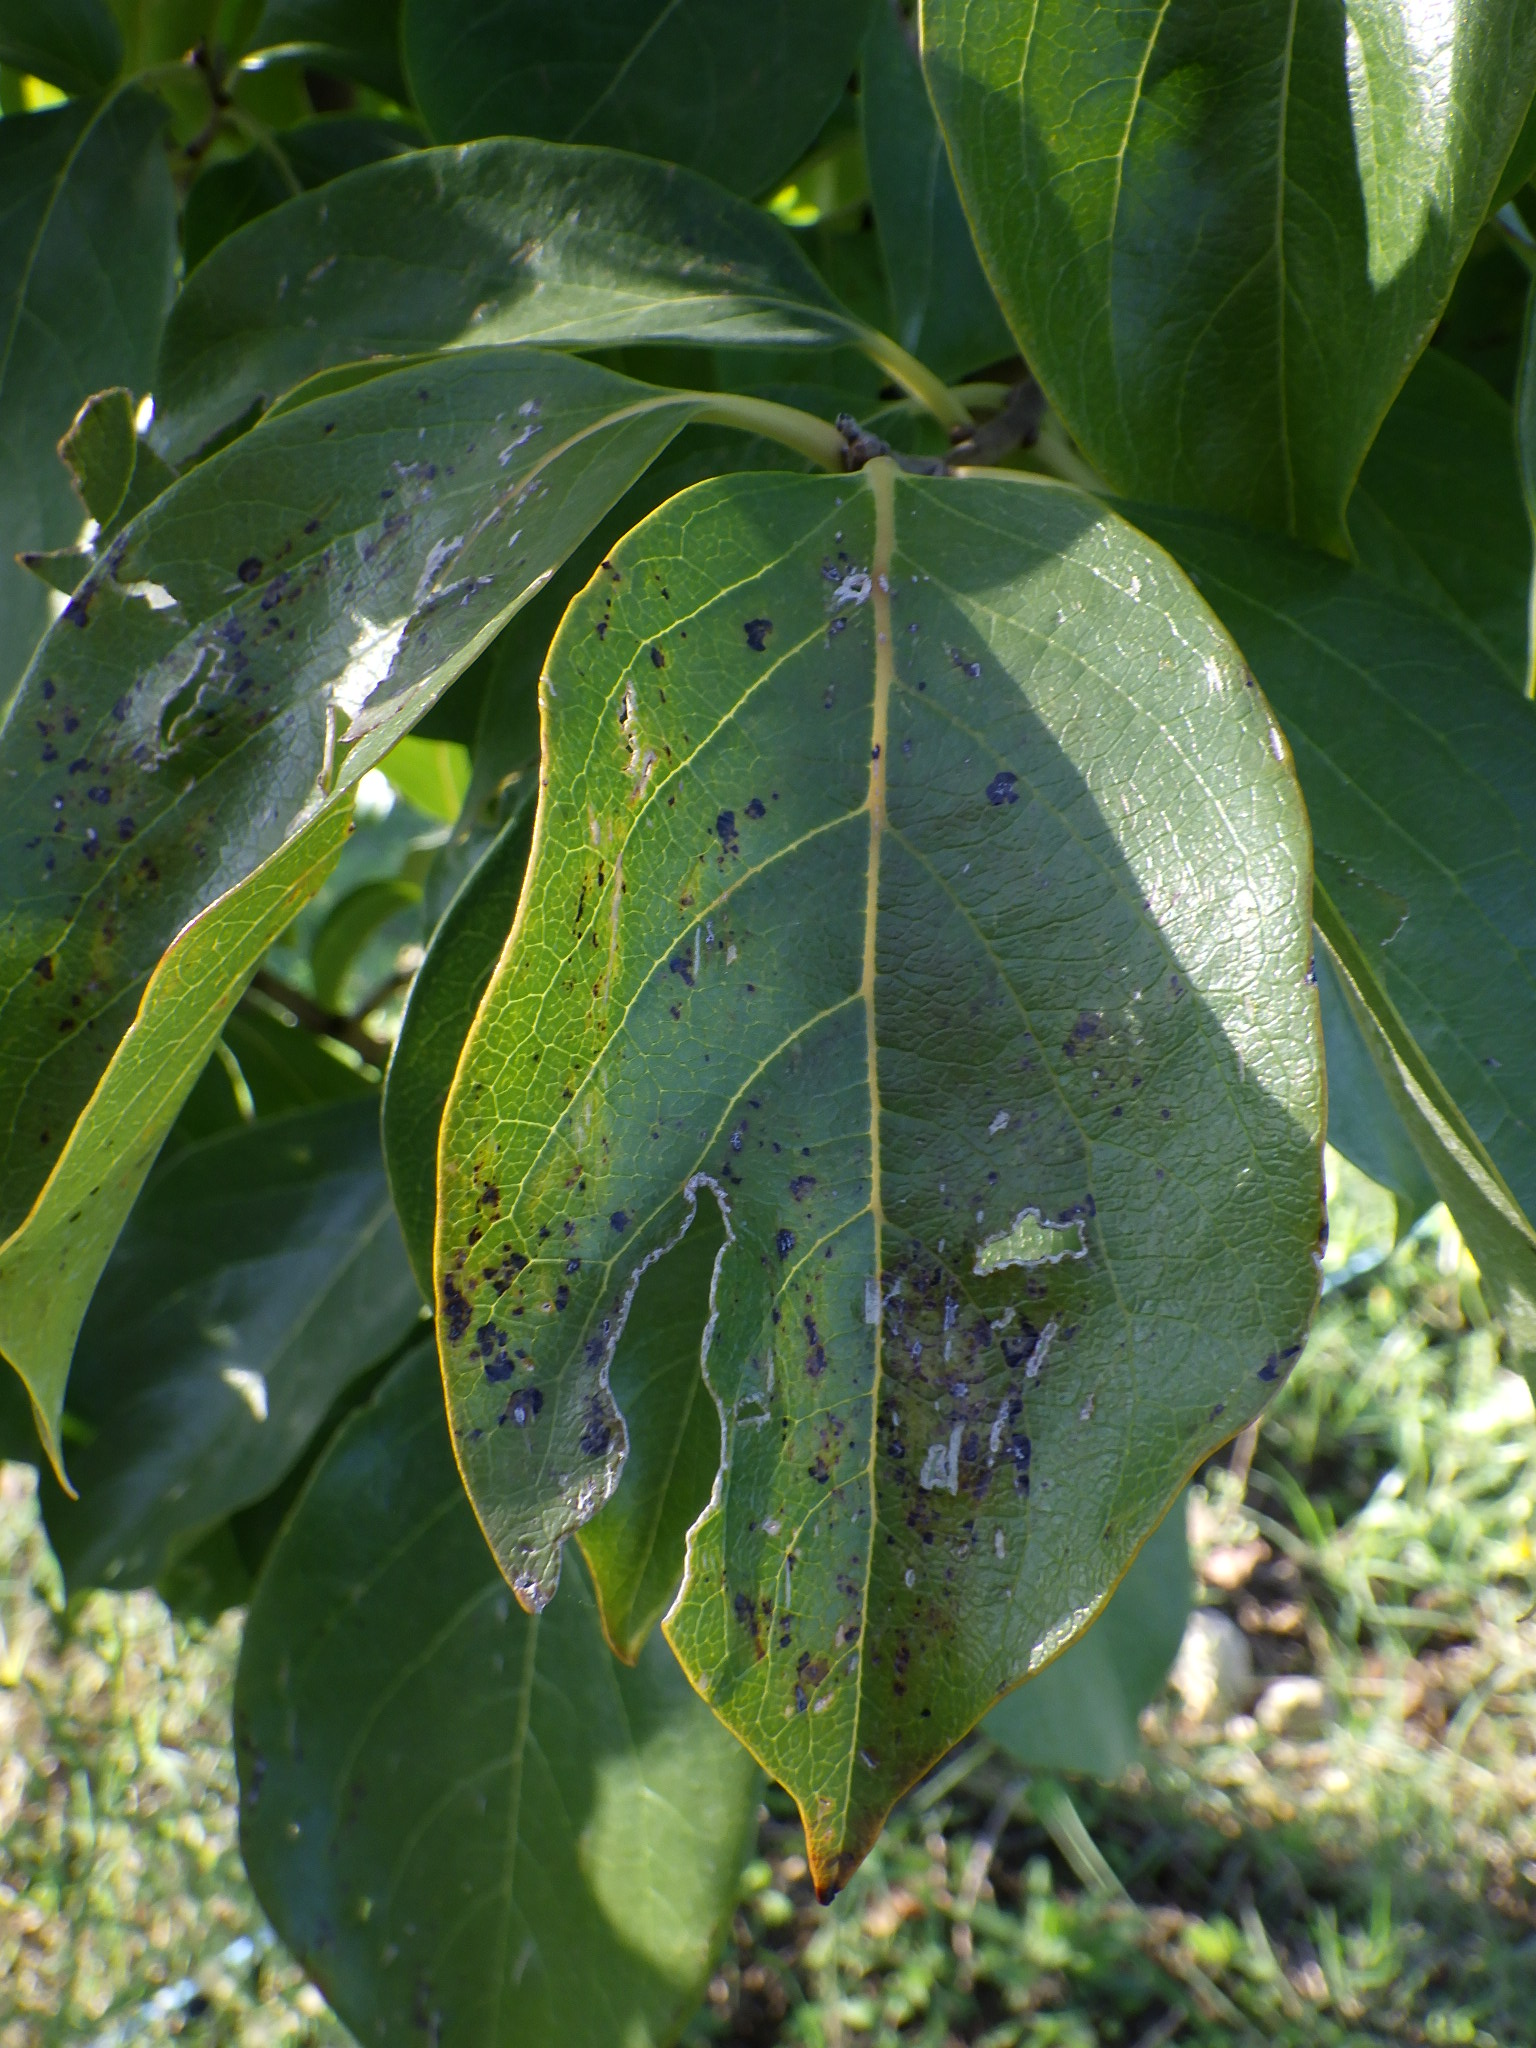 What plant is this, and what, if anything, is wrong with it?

persimmon, anthracnose, mechanical damage
